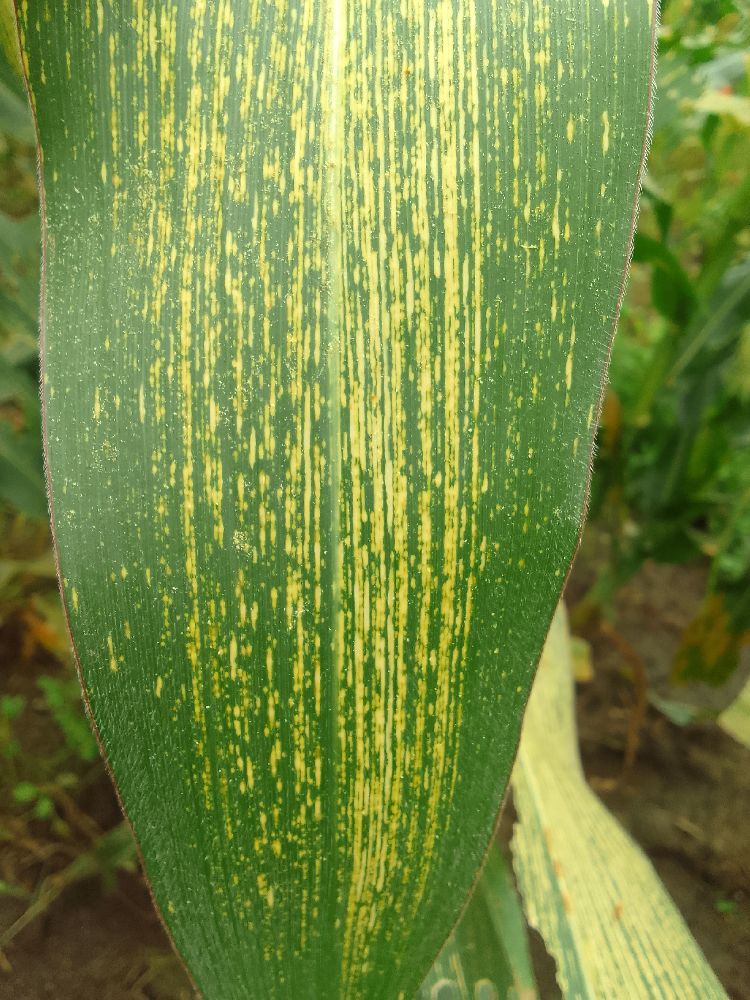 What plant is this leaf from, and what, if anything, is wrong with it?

maize, maize streak virus
